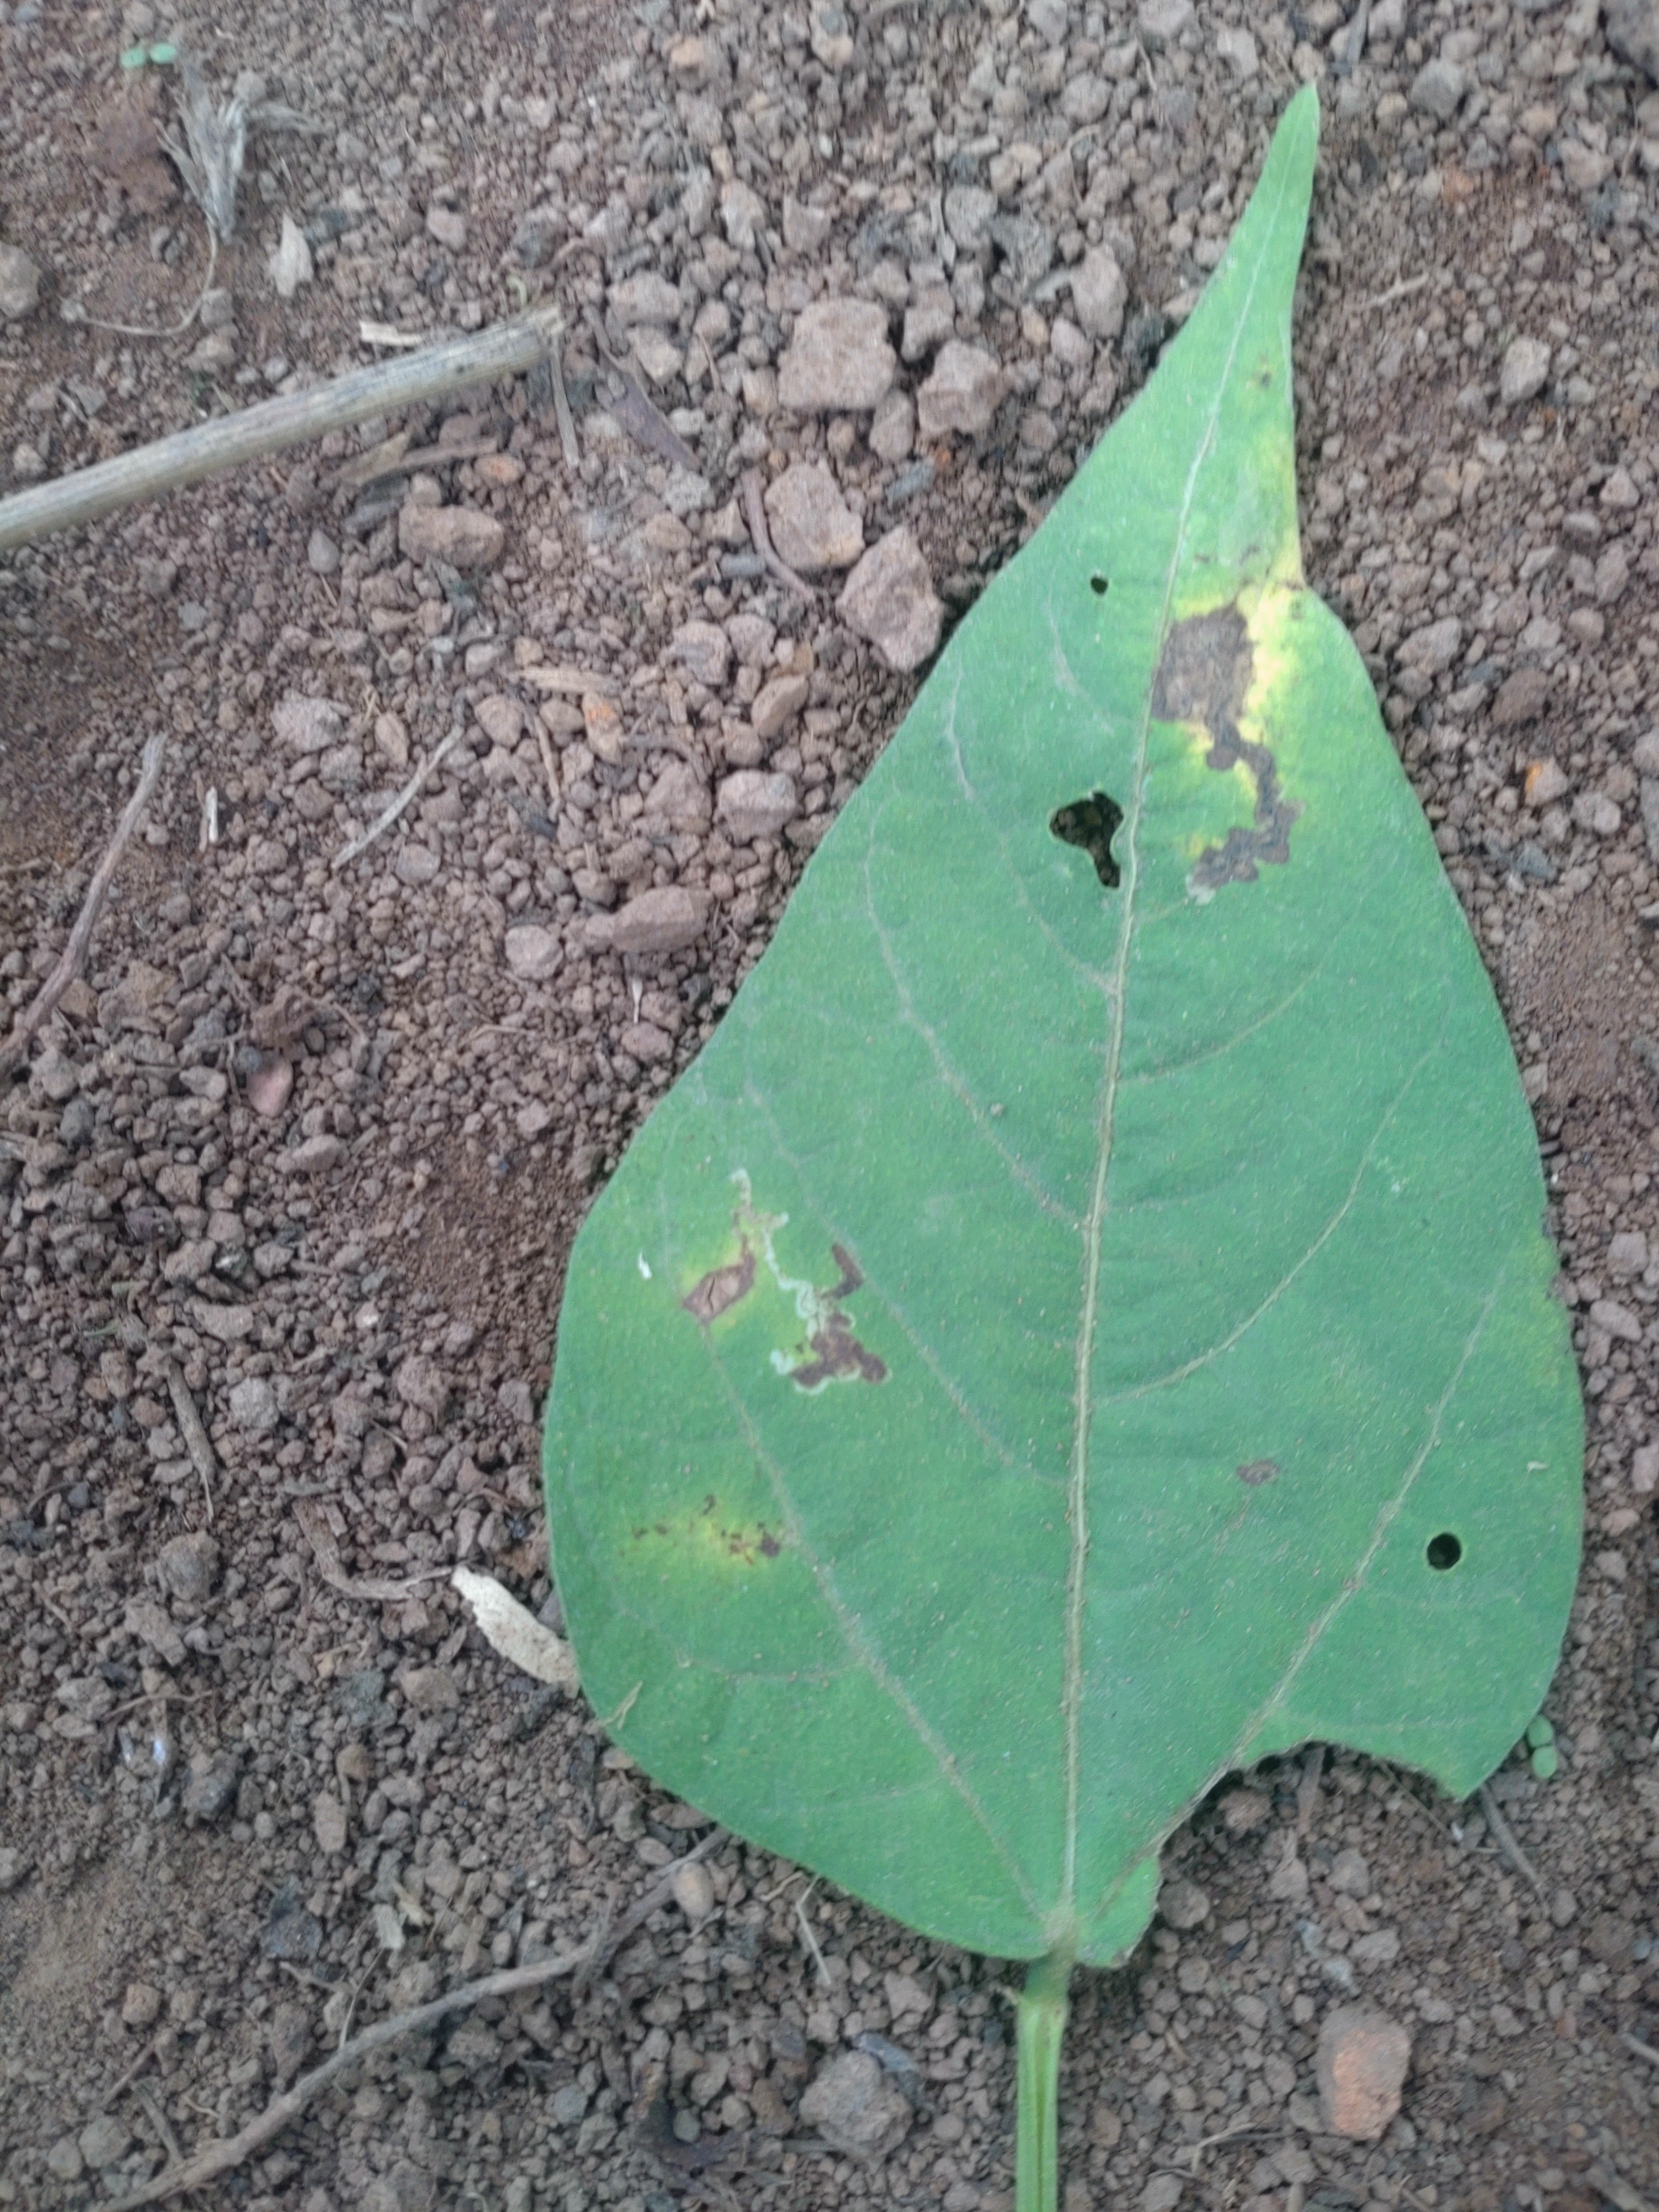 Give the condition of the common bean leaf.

rust
